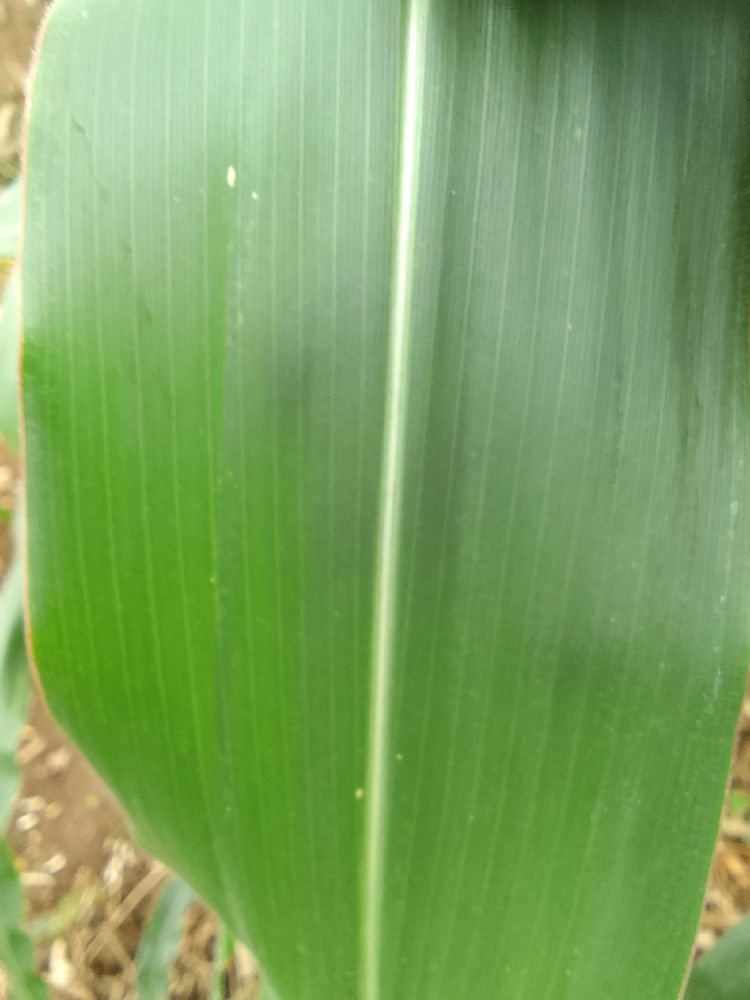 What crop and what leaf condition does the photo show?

maize, healthy
